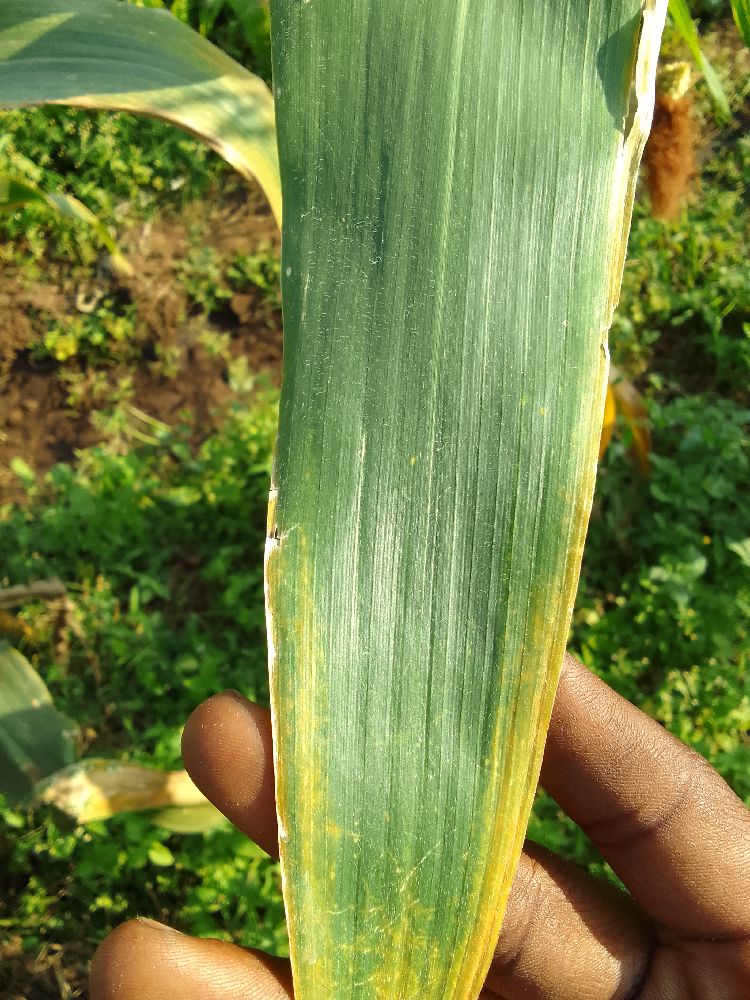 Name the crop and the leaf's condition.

maize, maize lethal necrosis
